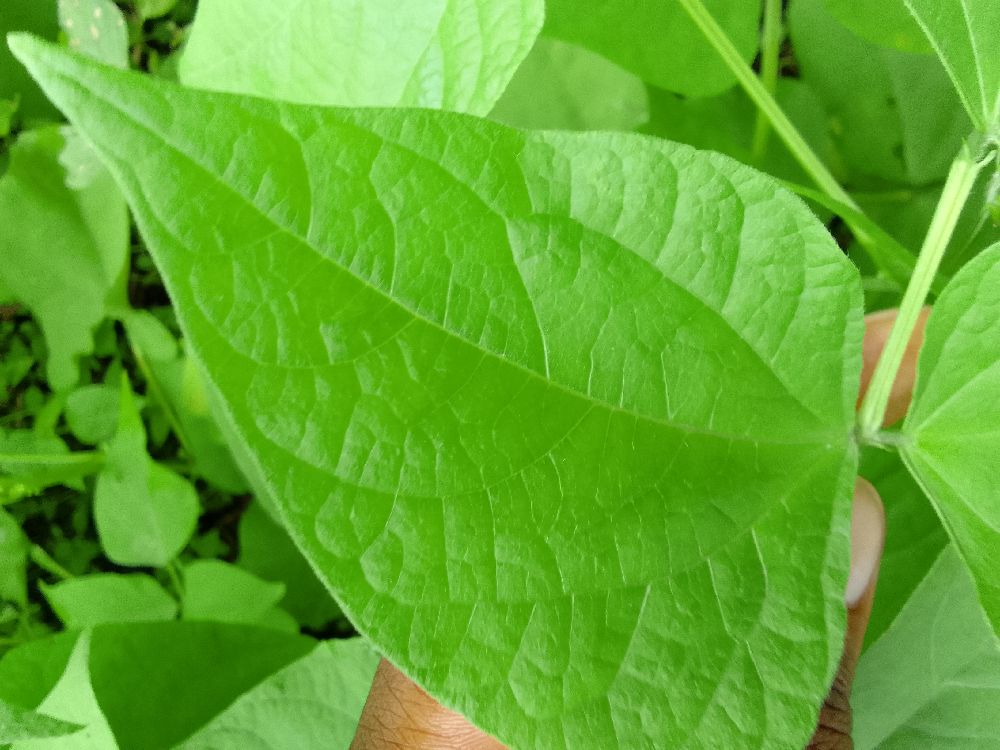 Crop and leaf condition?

common bean, healthy
